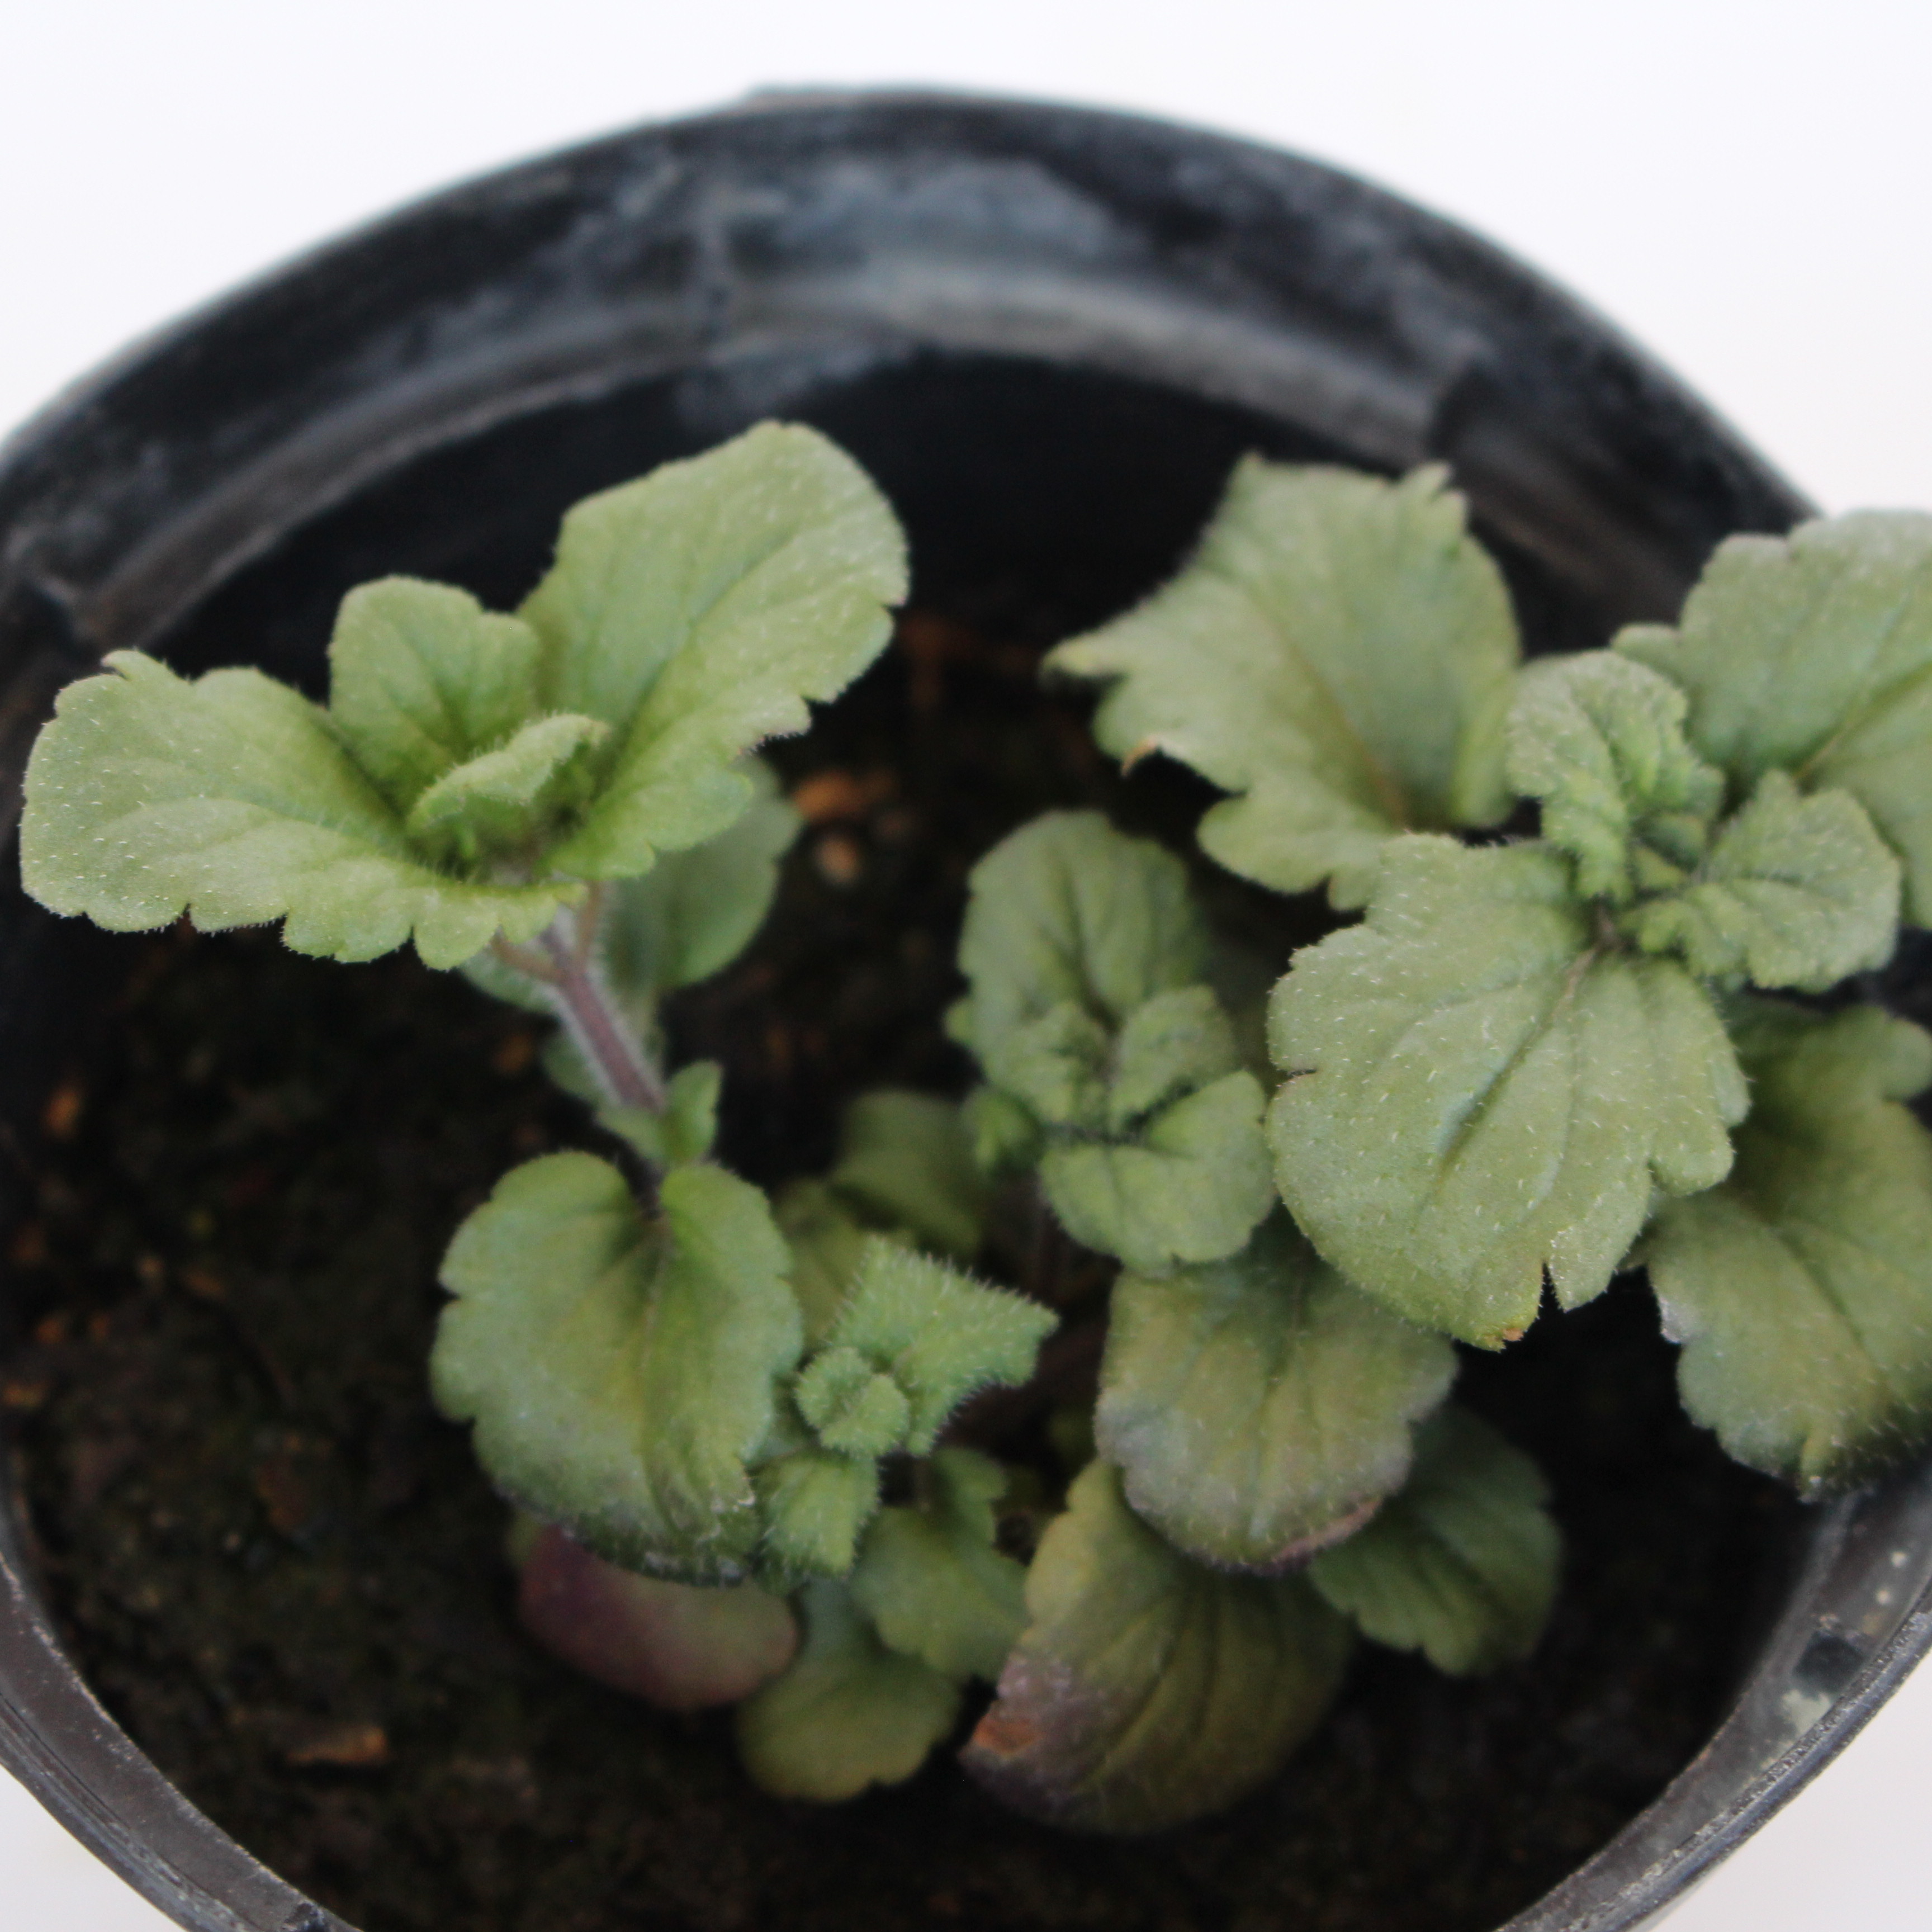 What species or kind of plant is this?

Veronica persica
